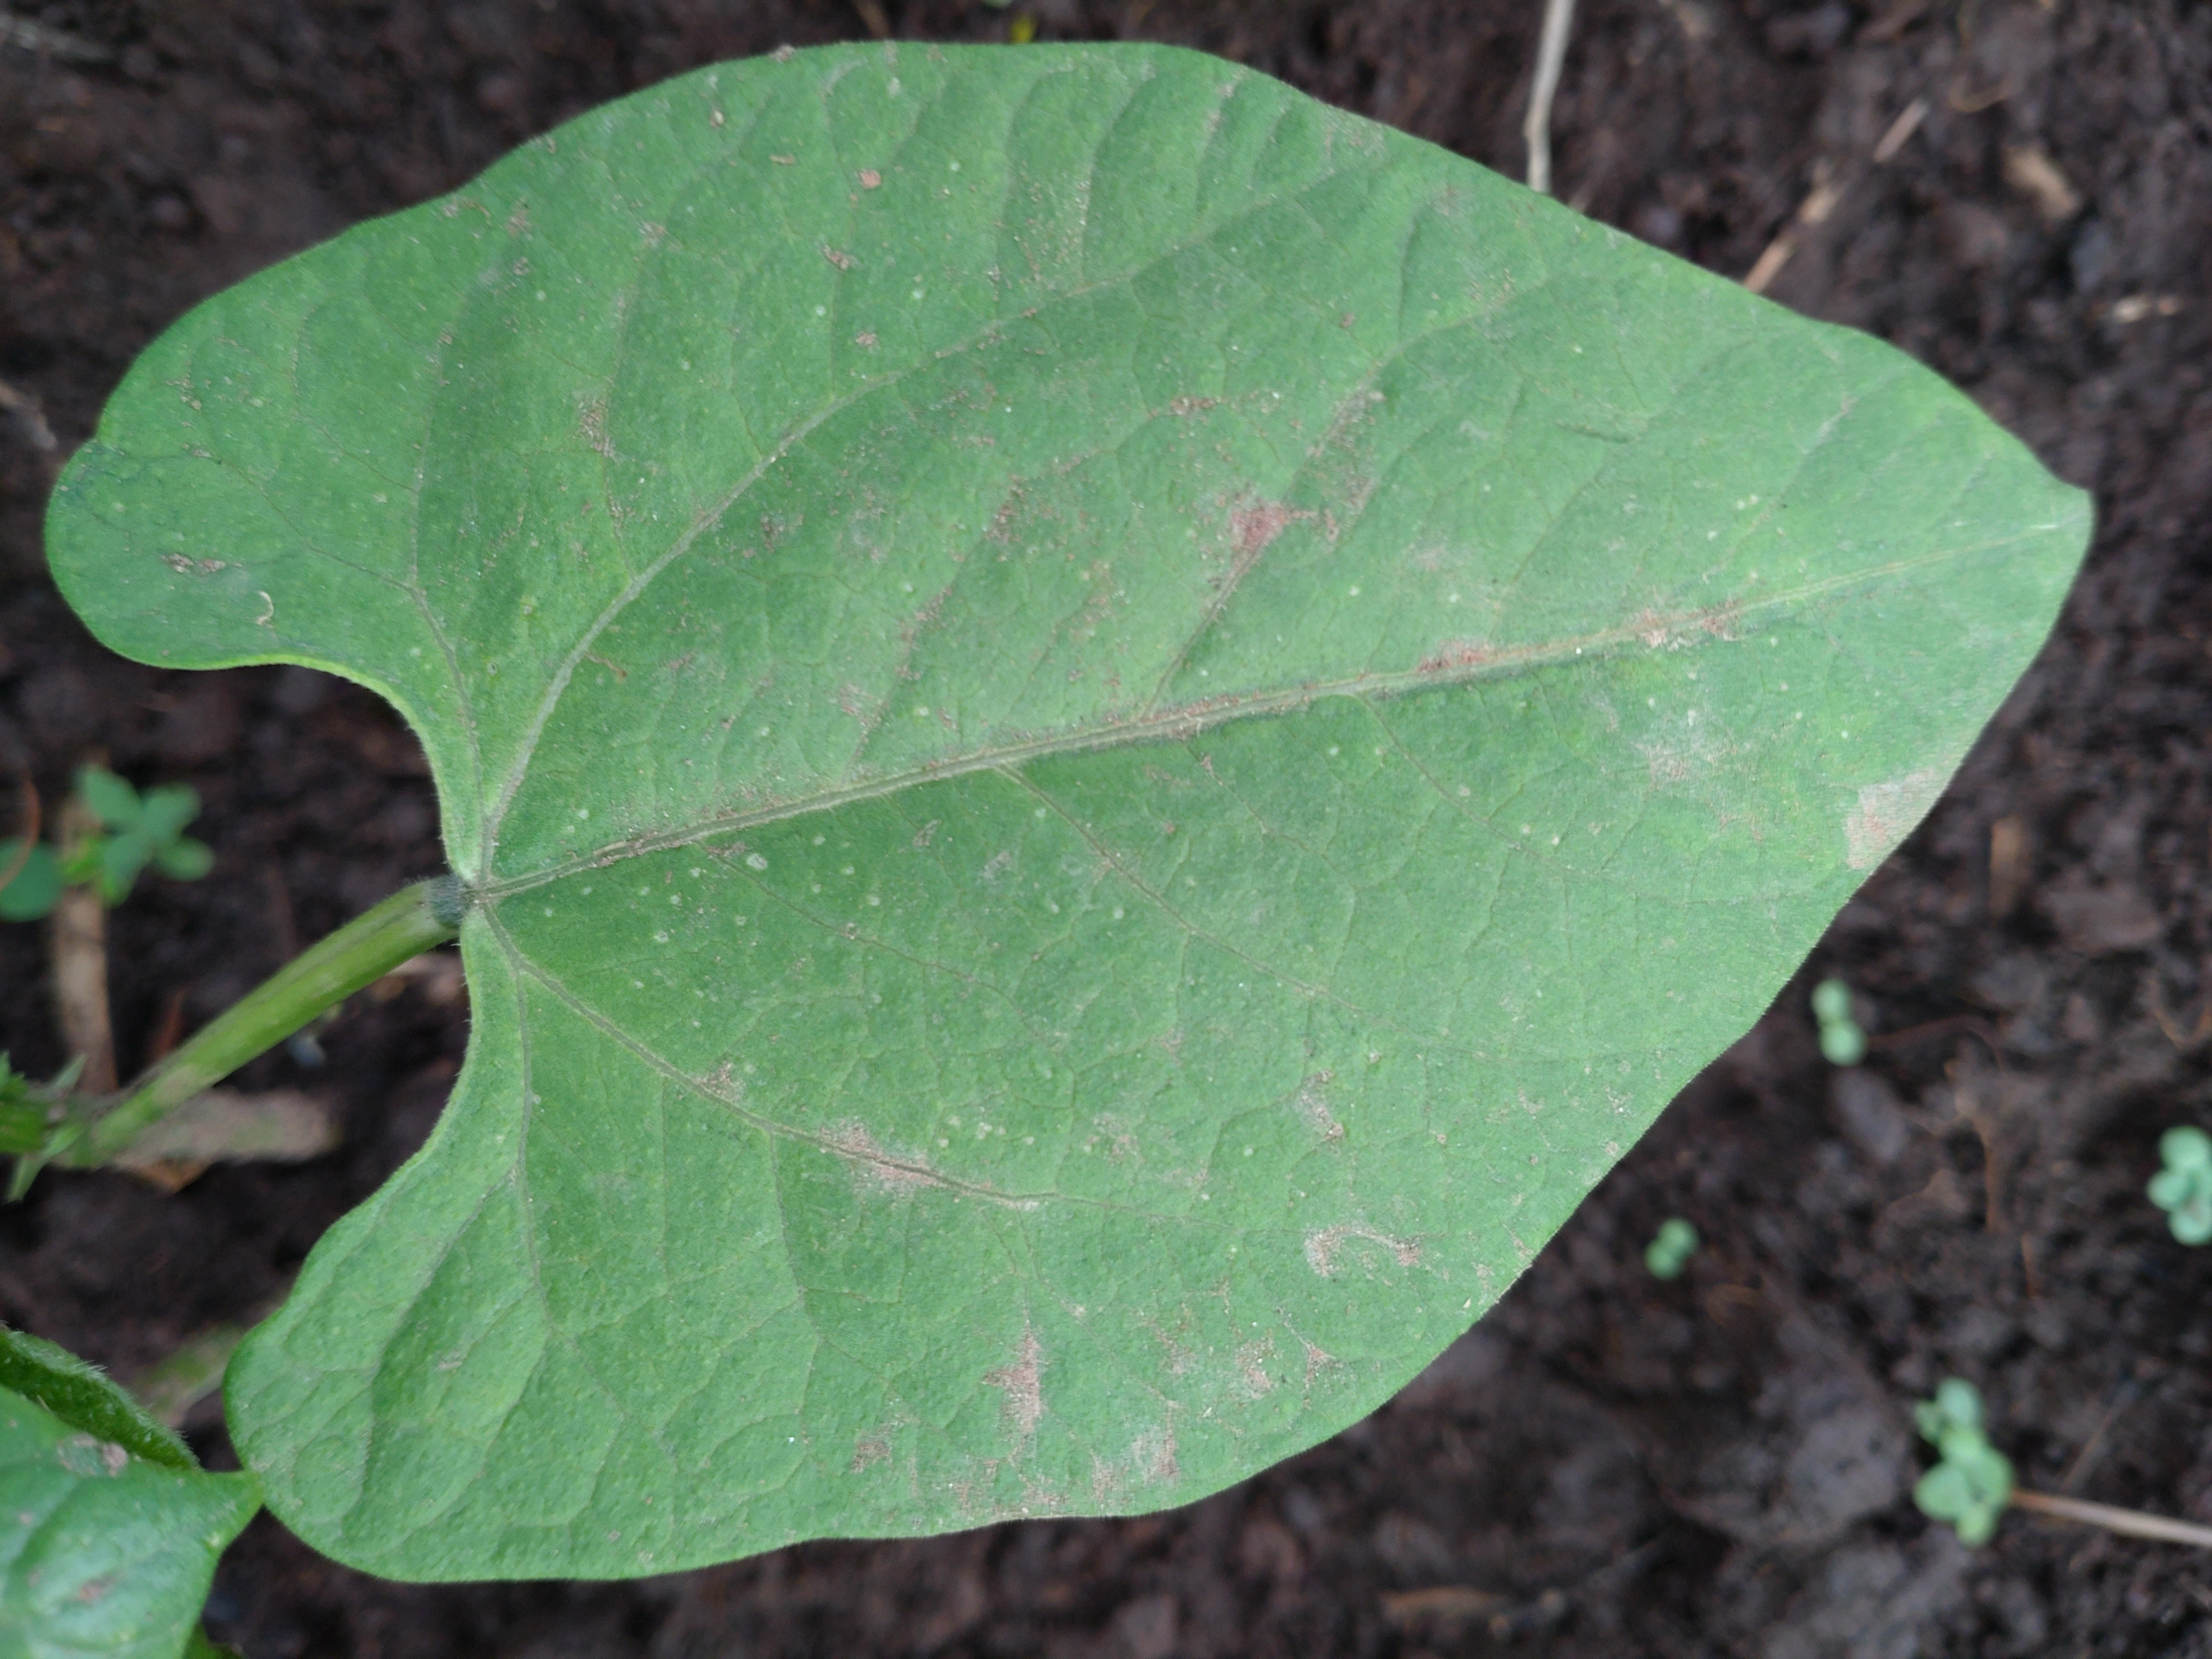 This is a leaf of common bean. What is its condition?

healthy
